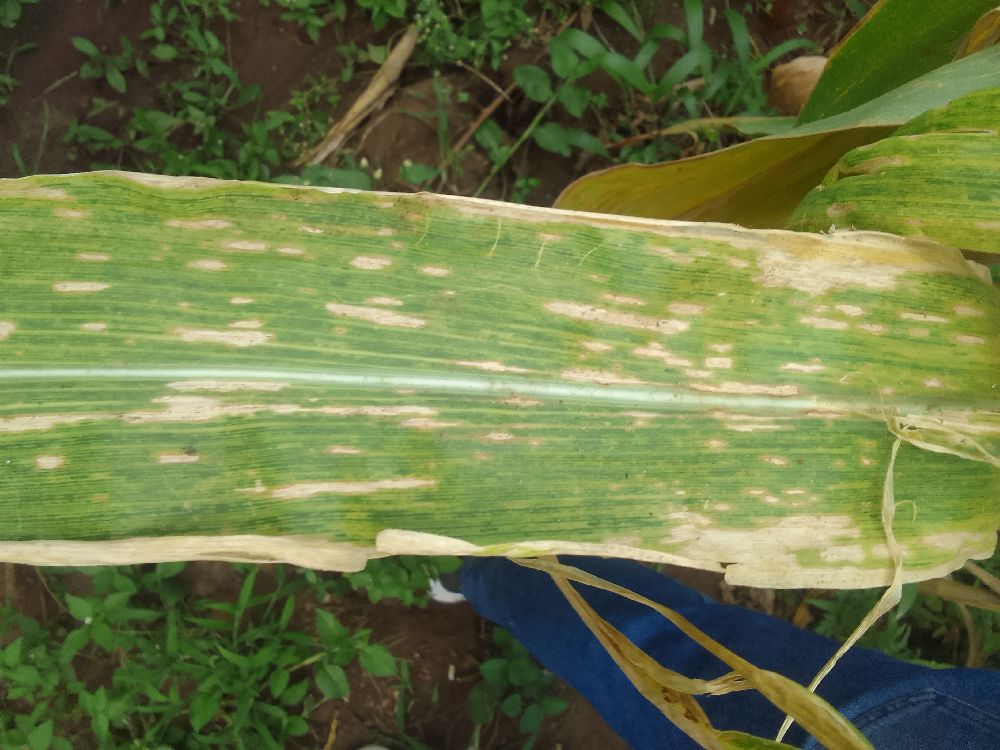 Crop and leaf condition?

maize, maize lethal necrosis
